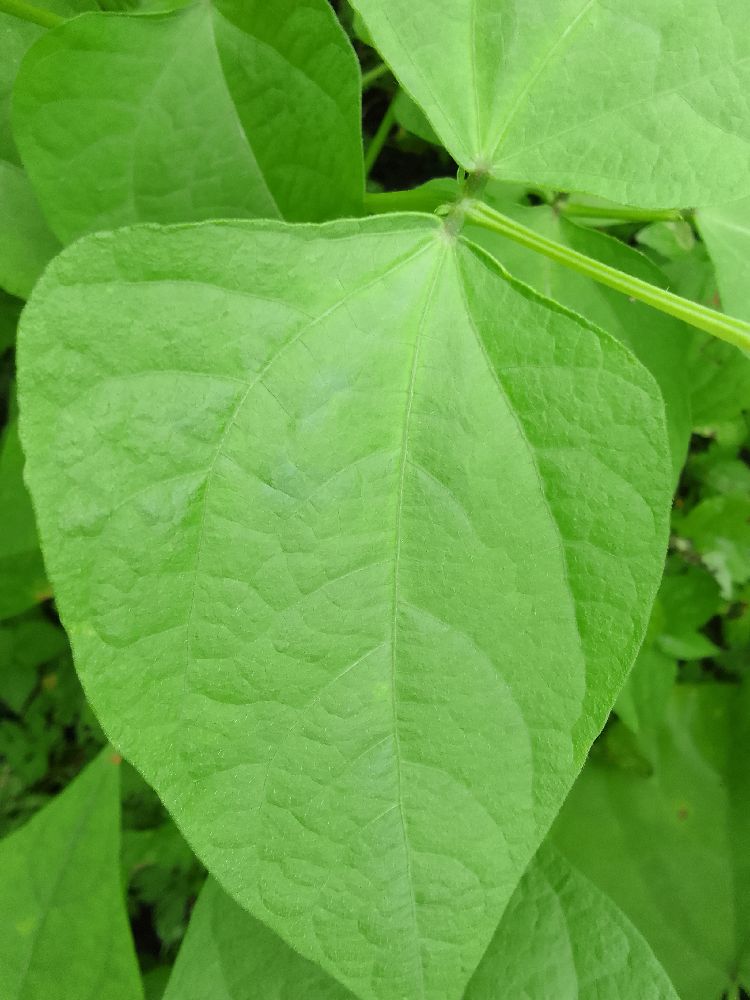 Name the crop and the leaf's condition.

common bean, healthy
